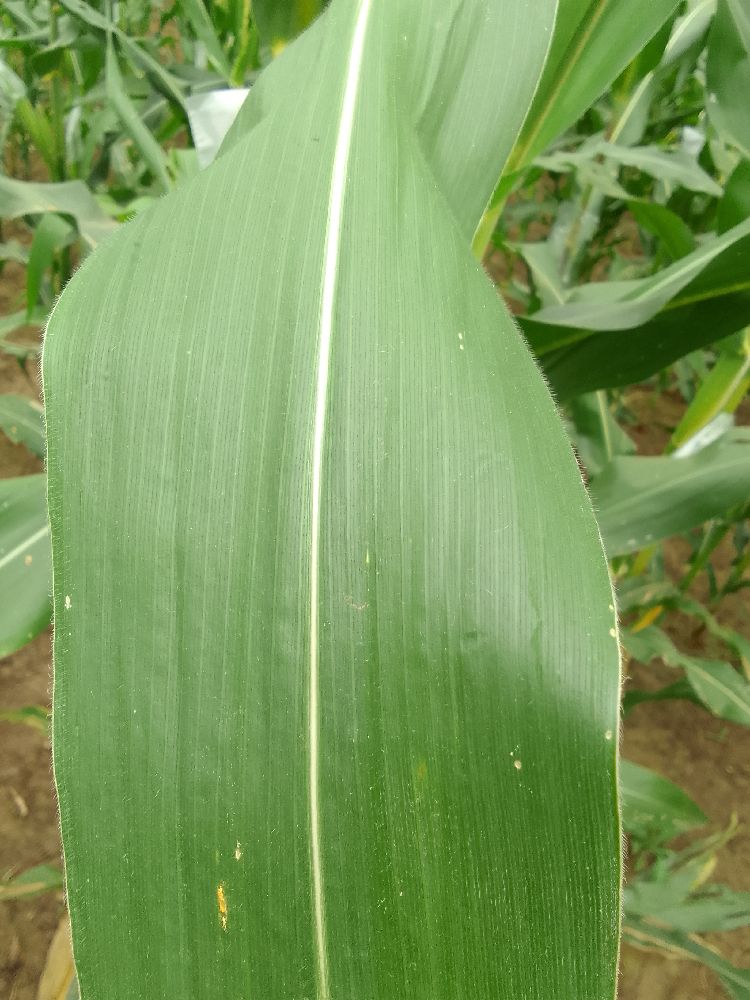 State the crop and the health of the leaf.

maize, healthy
